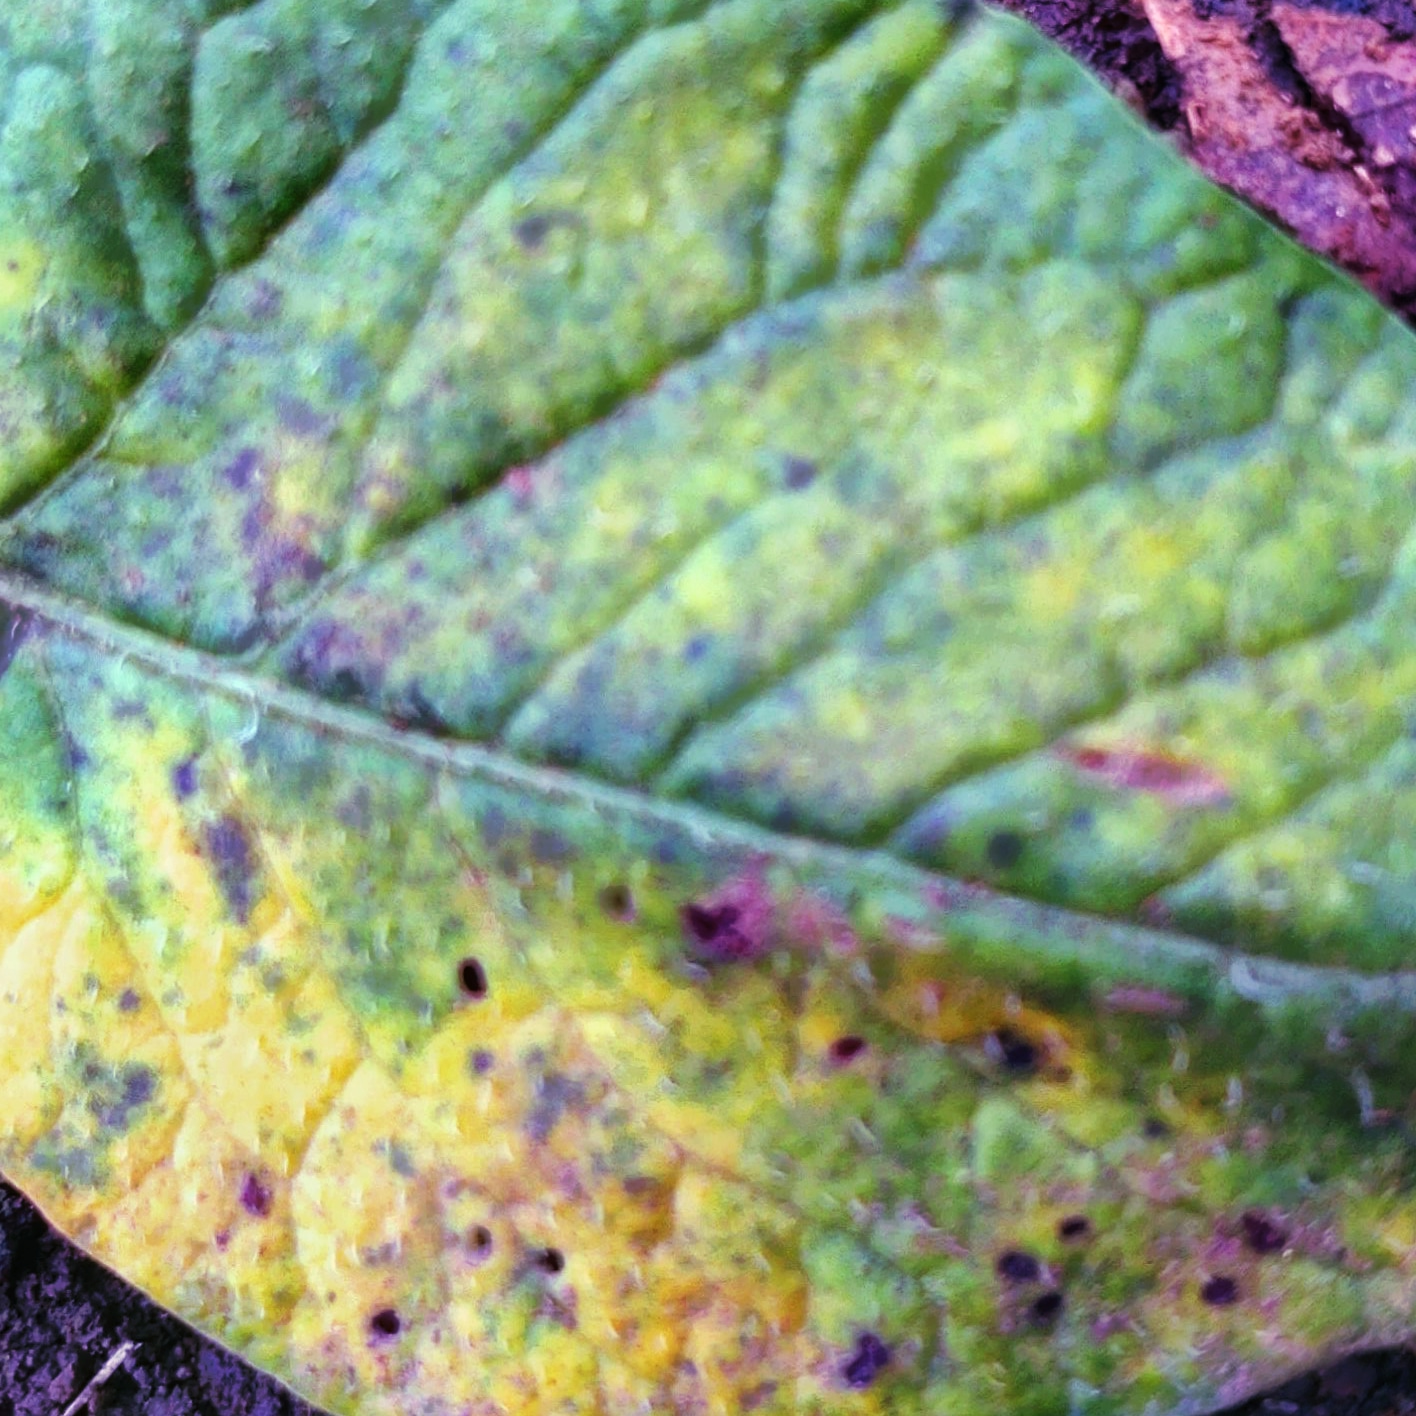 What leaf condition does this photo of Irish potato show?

late blight
